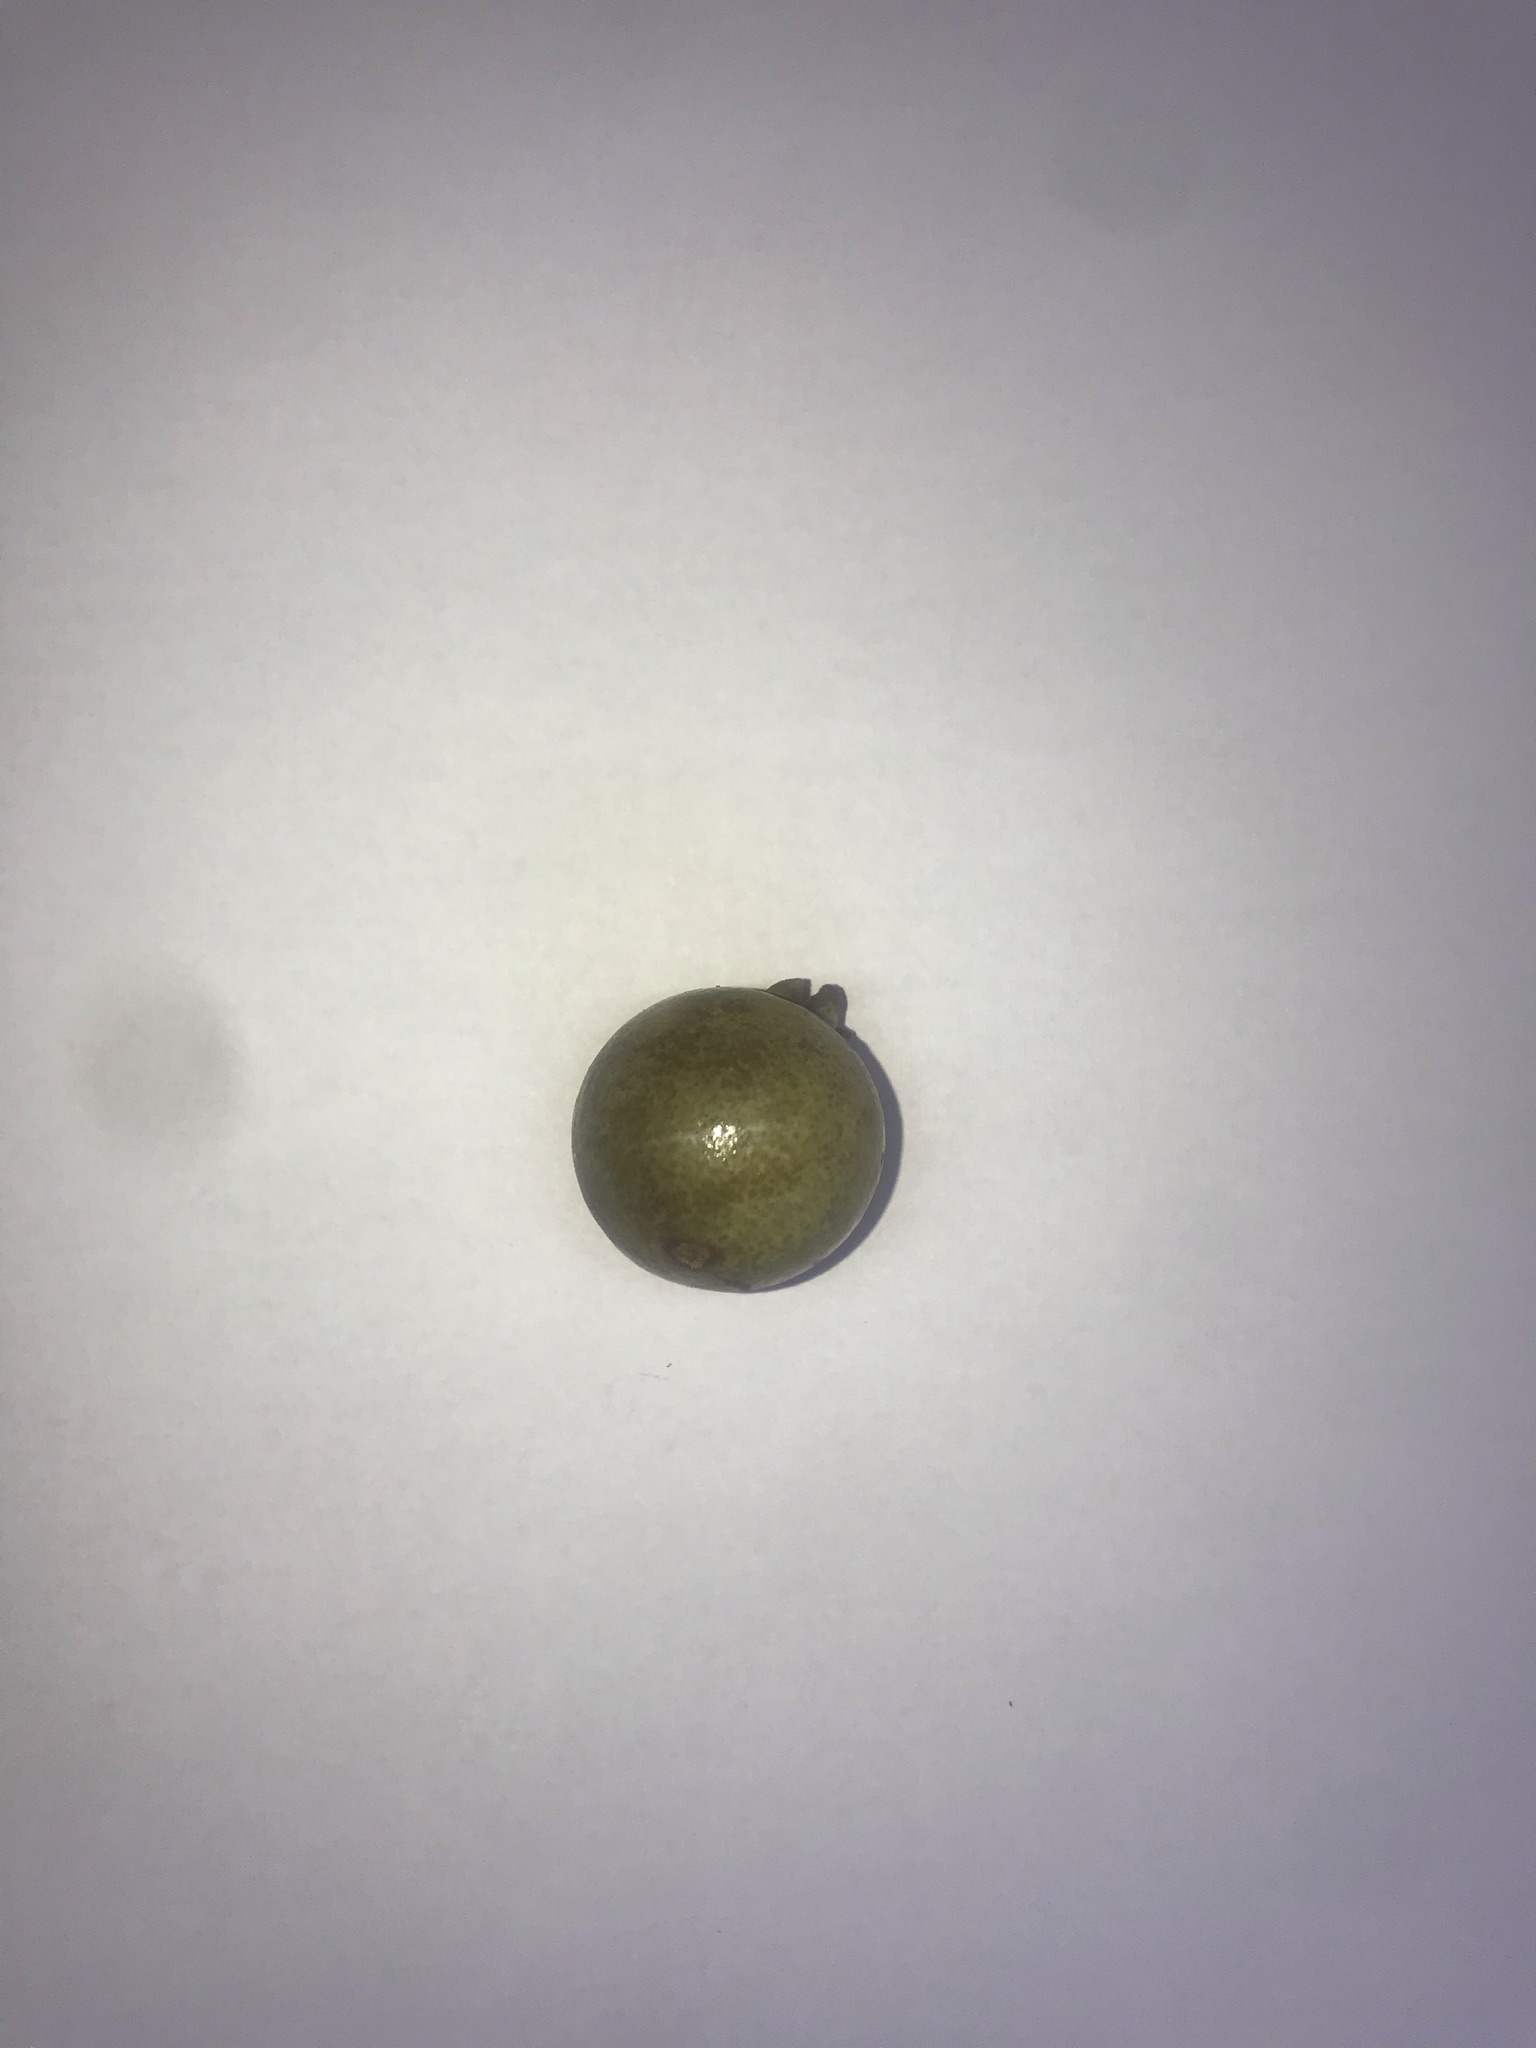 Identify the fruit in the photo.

gabiroba
